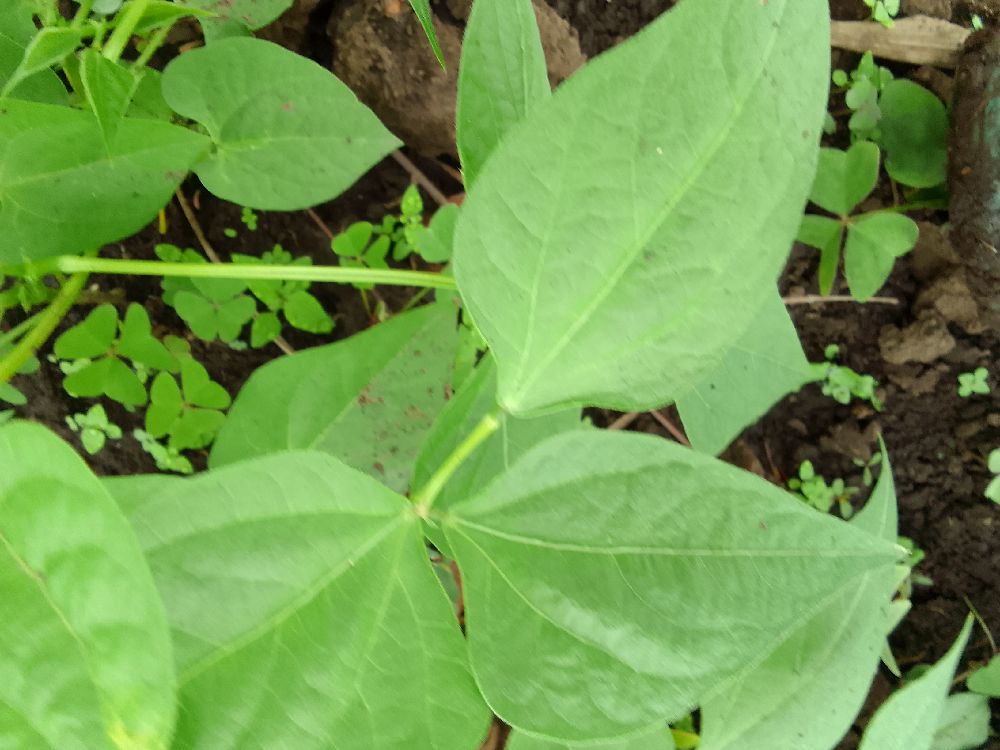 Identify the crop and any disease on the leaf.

common bean, healthy
